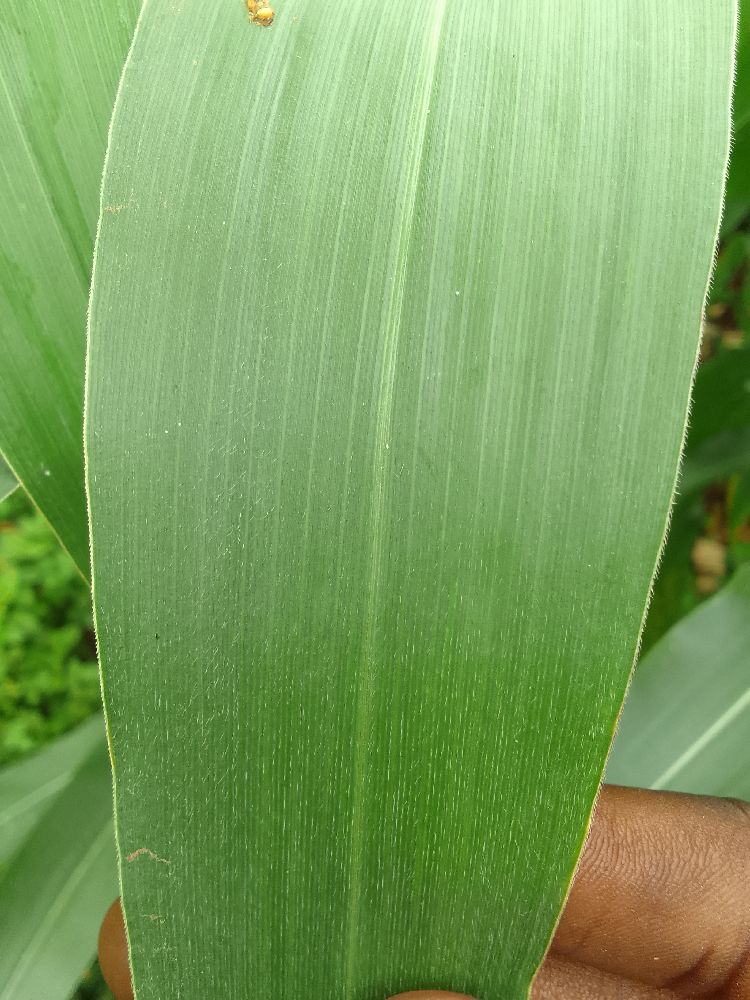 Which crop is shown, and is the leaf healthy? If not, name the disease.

maize, healthy
